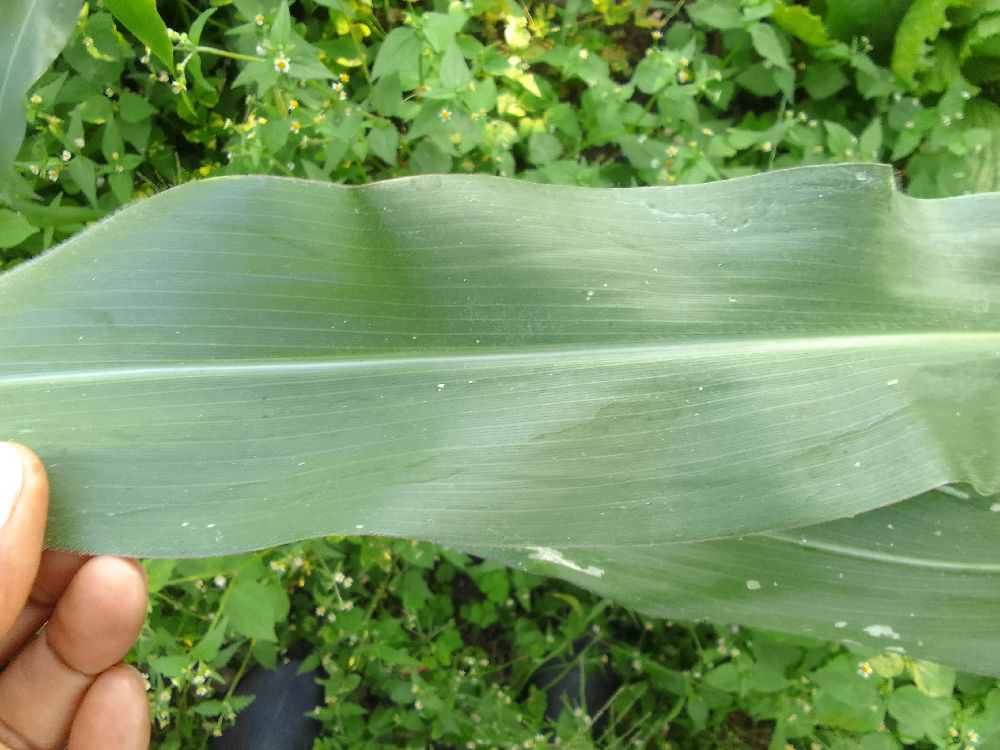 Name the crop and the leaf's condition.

maize, healthy
